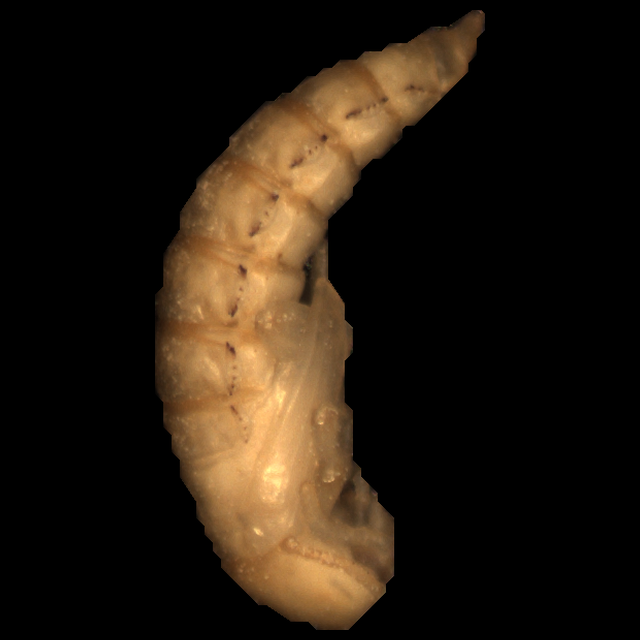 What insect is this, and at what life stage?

mealworm pupa
